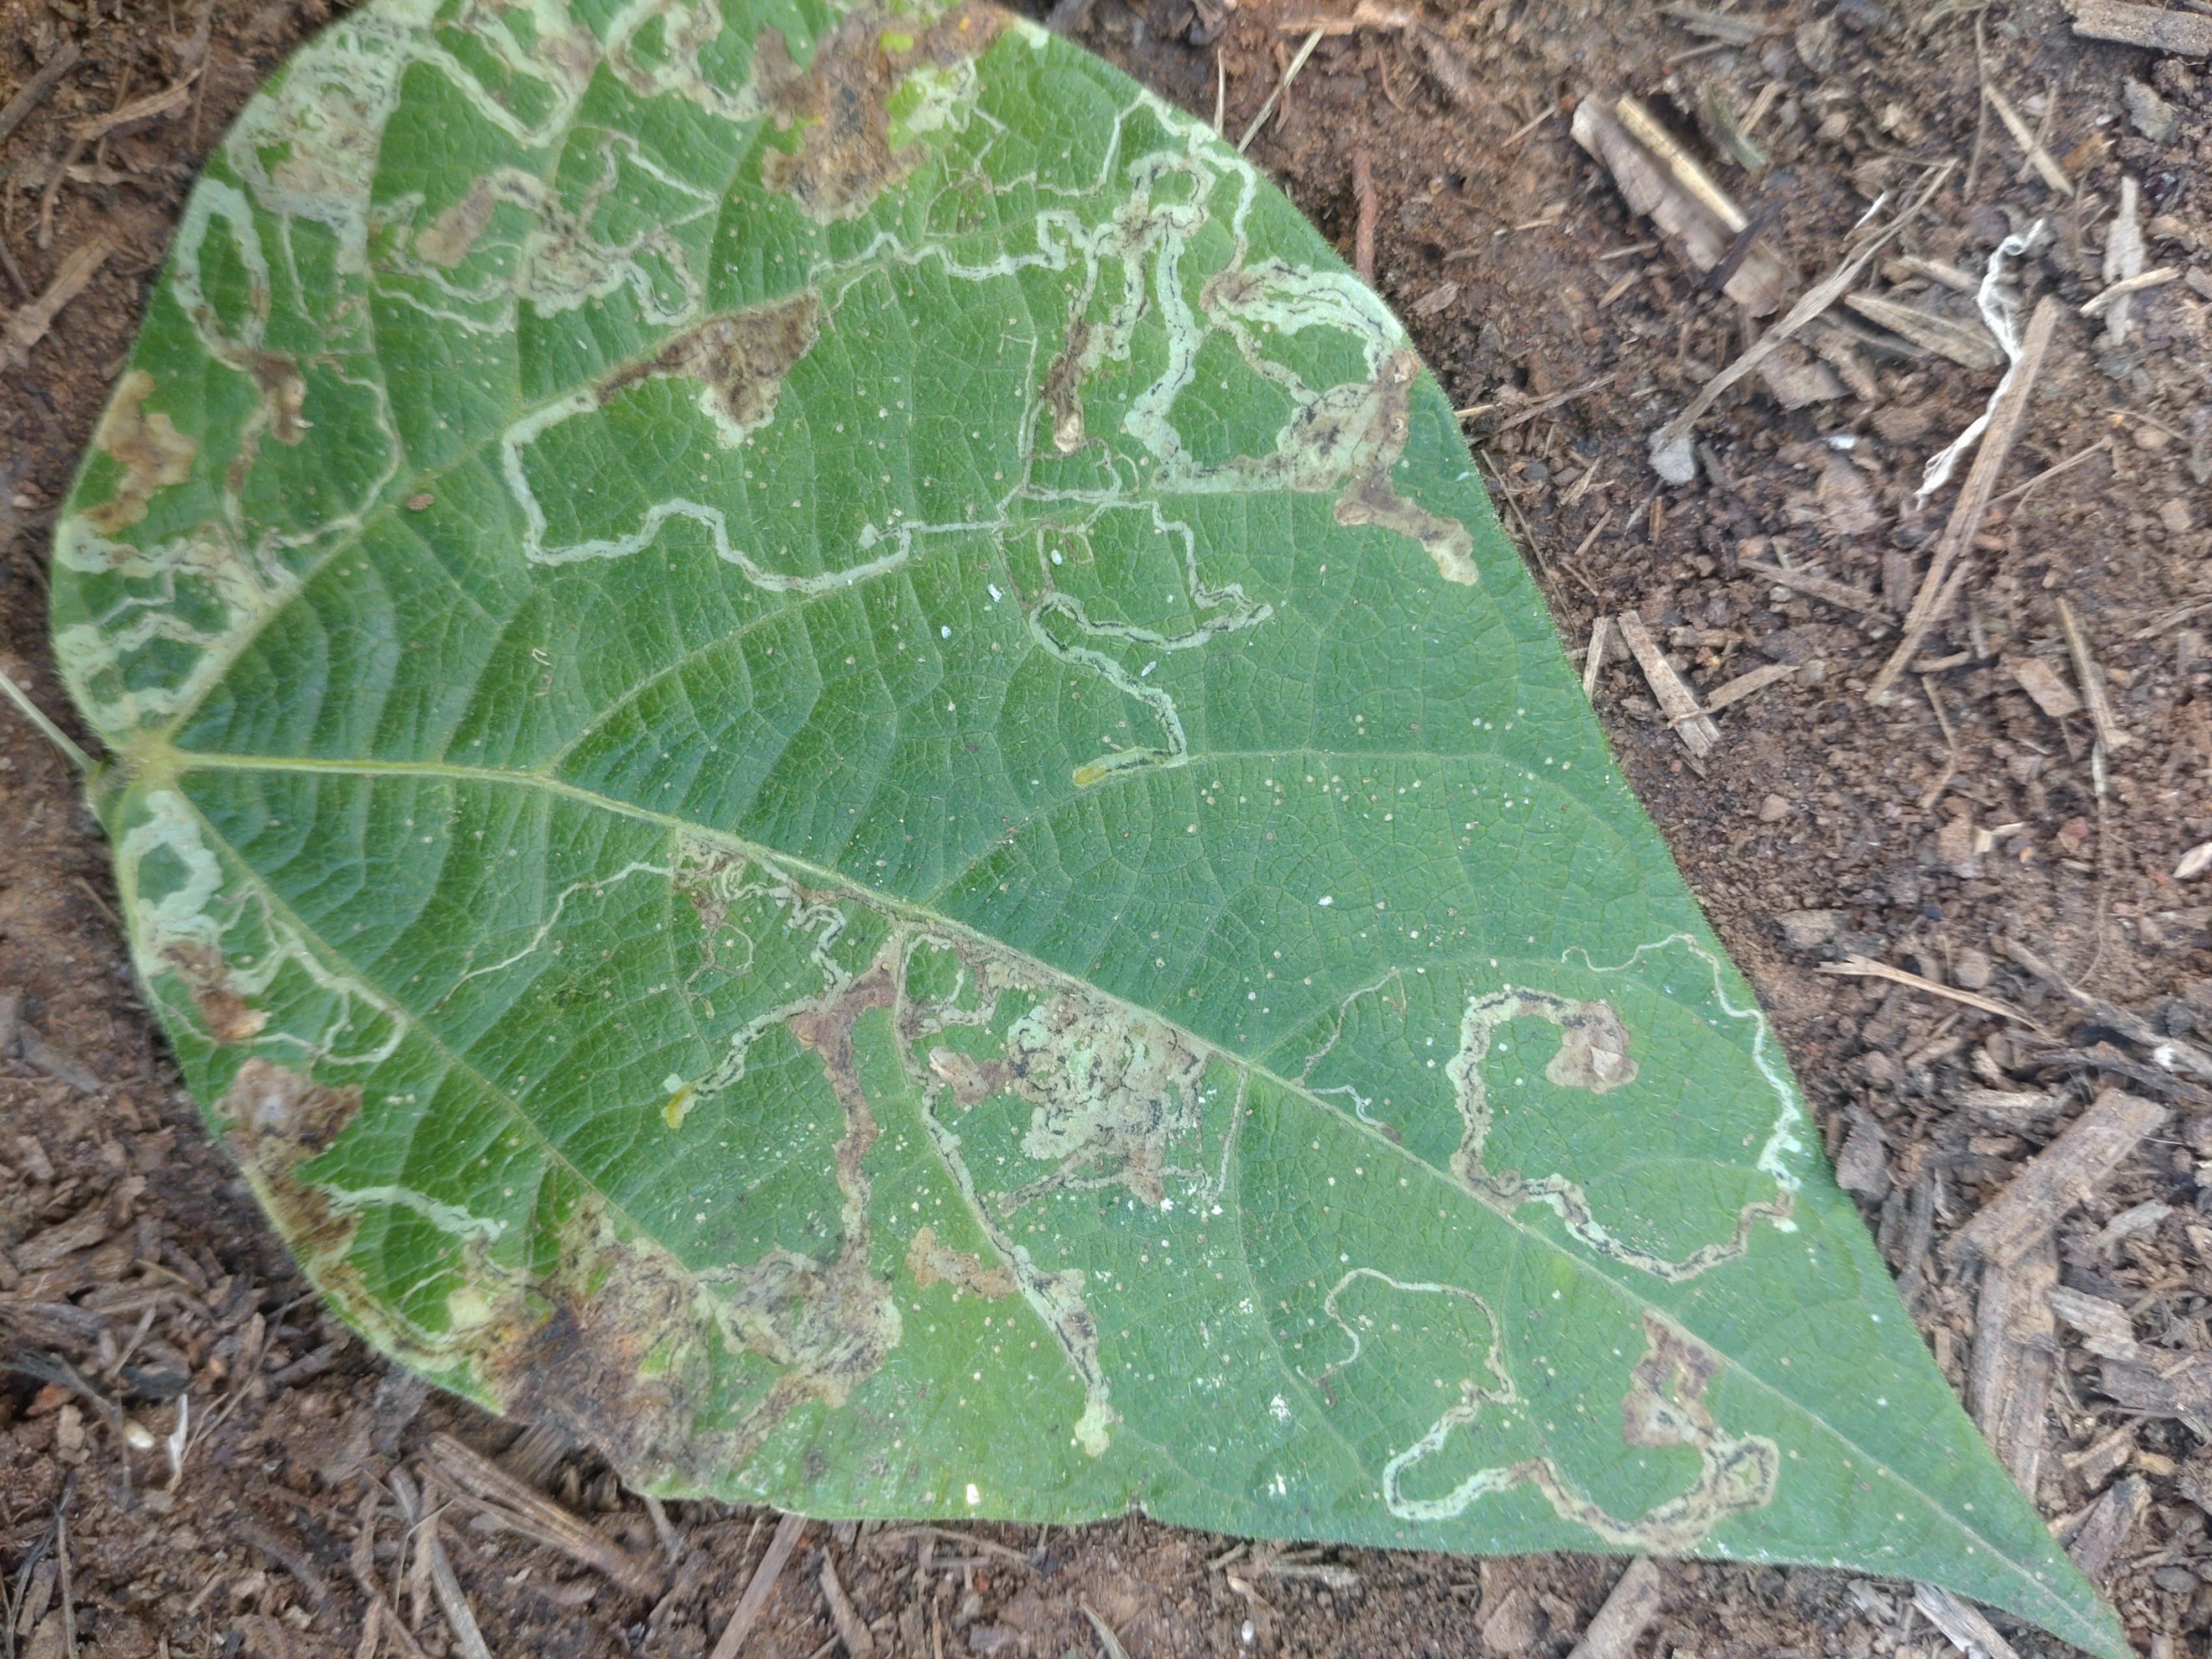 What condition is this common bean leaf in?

anthracnose
